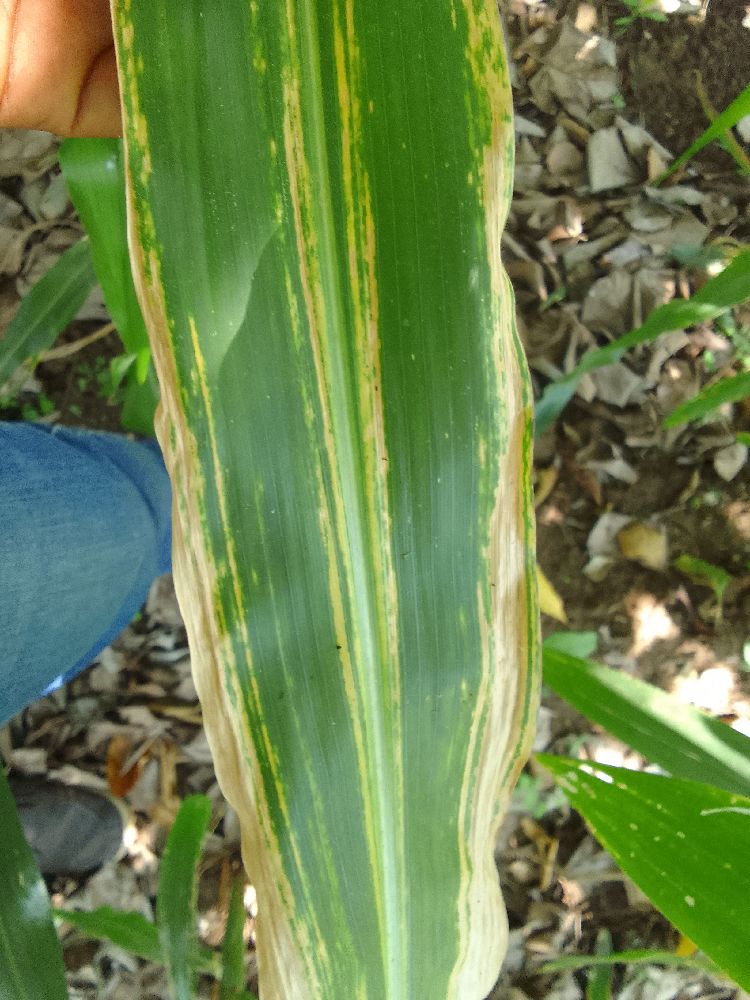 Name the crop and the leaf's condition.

maize, maize lethal necrosis
